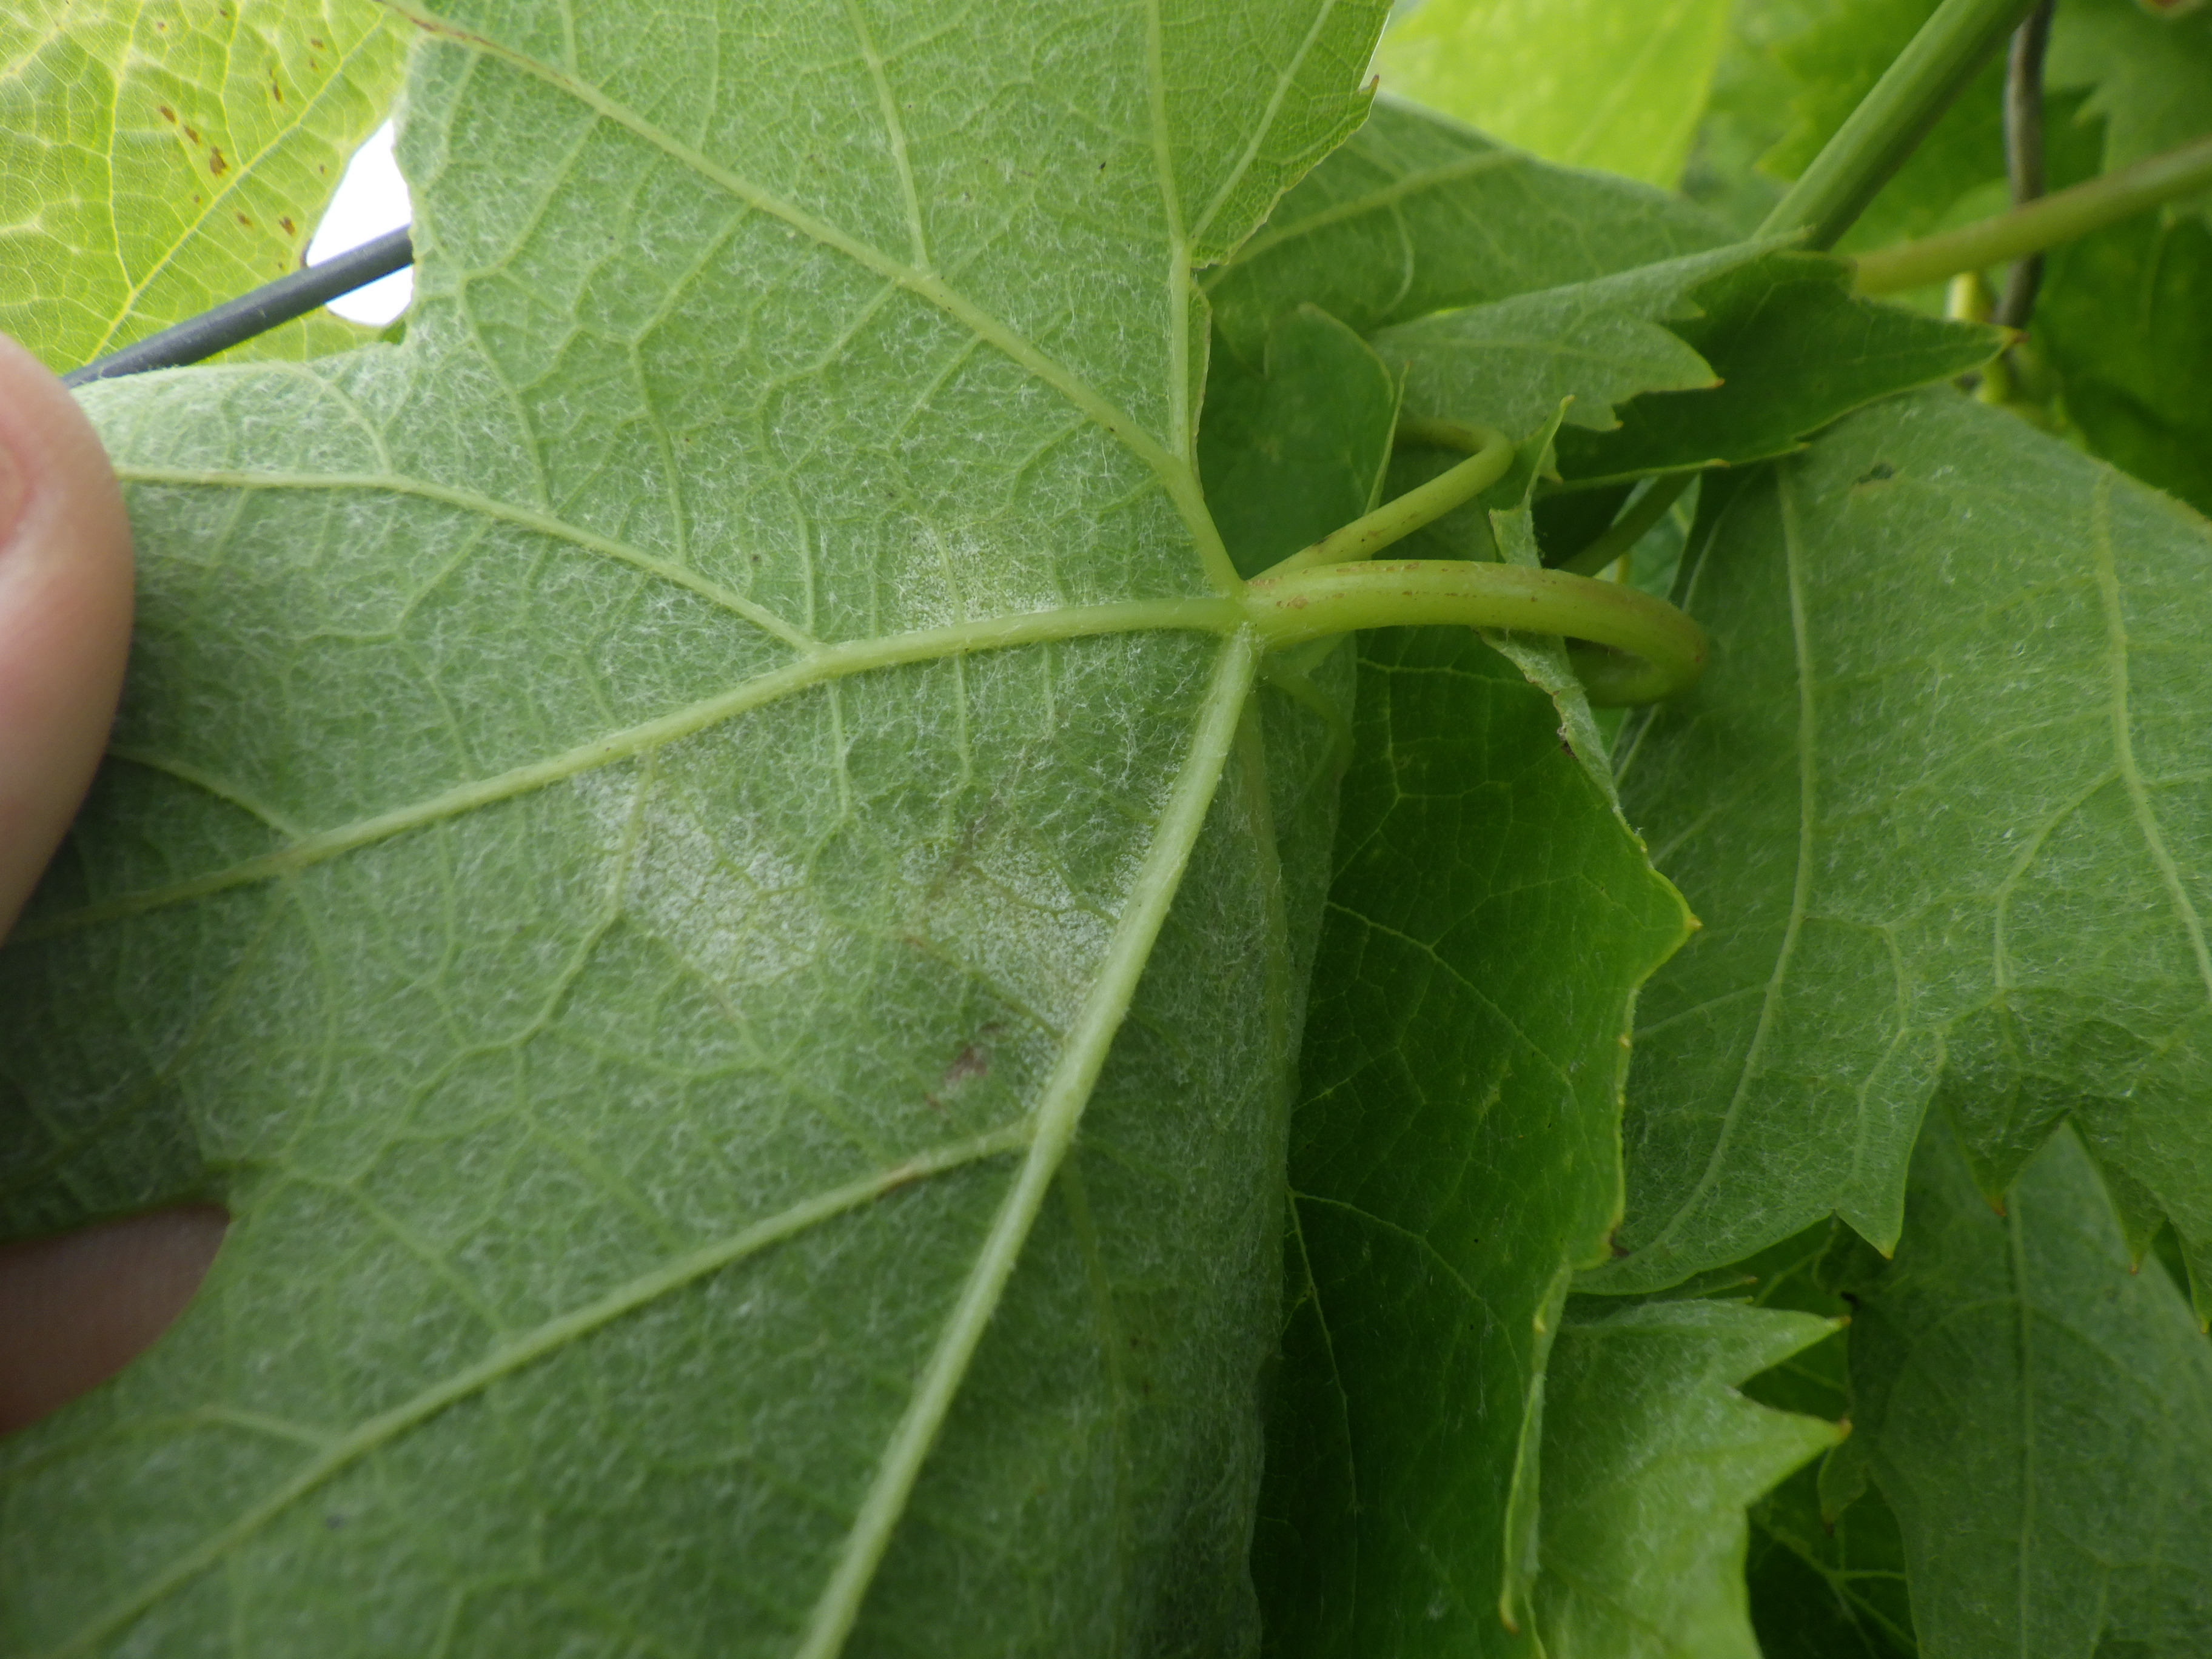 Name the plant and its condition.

grapevine, downy mildew
